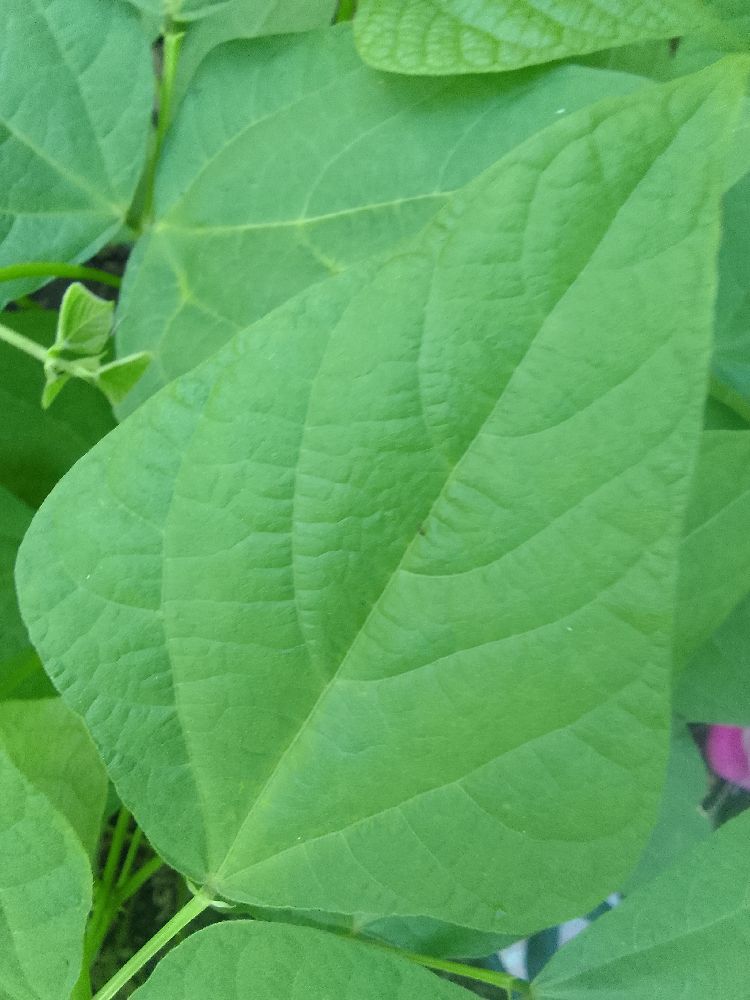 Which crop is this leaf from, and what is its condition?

common bean, healthy
